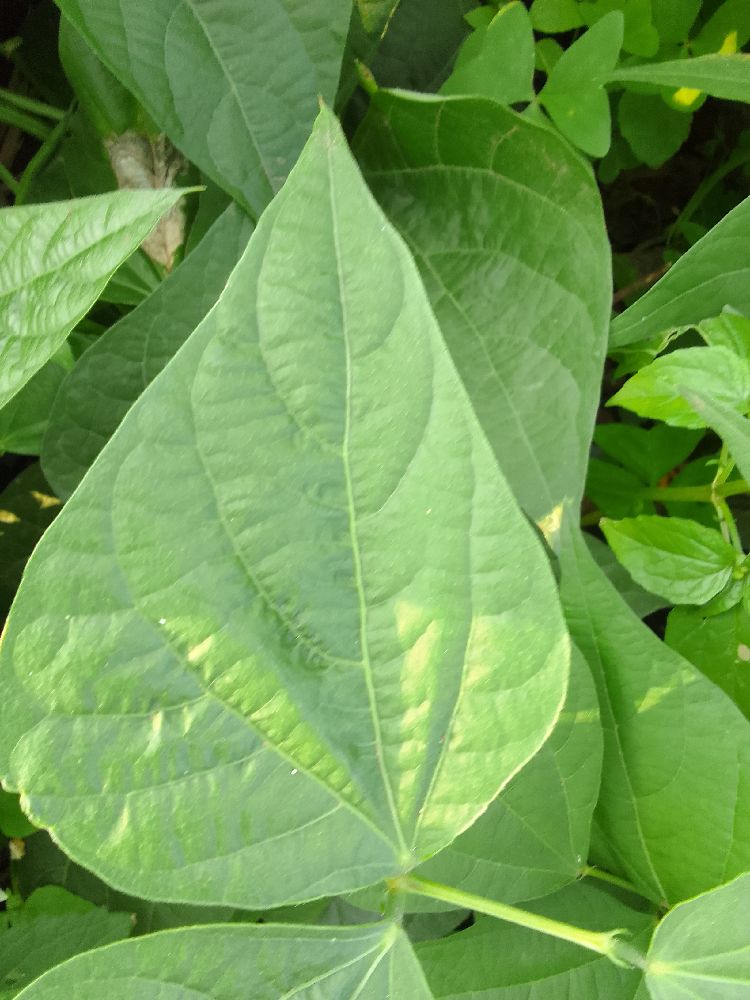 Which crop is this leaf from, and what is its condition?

common bean, healthy
